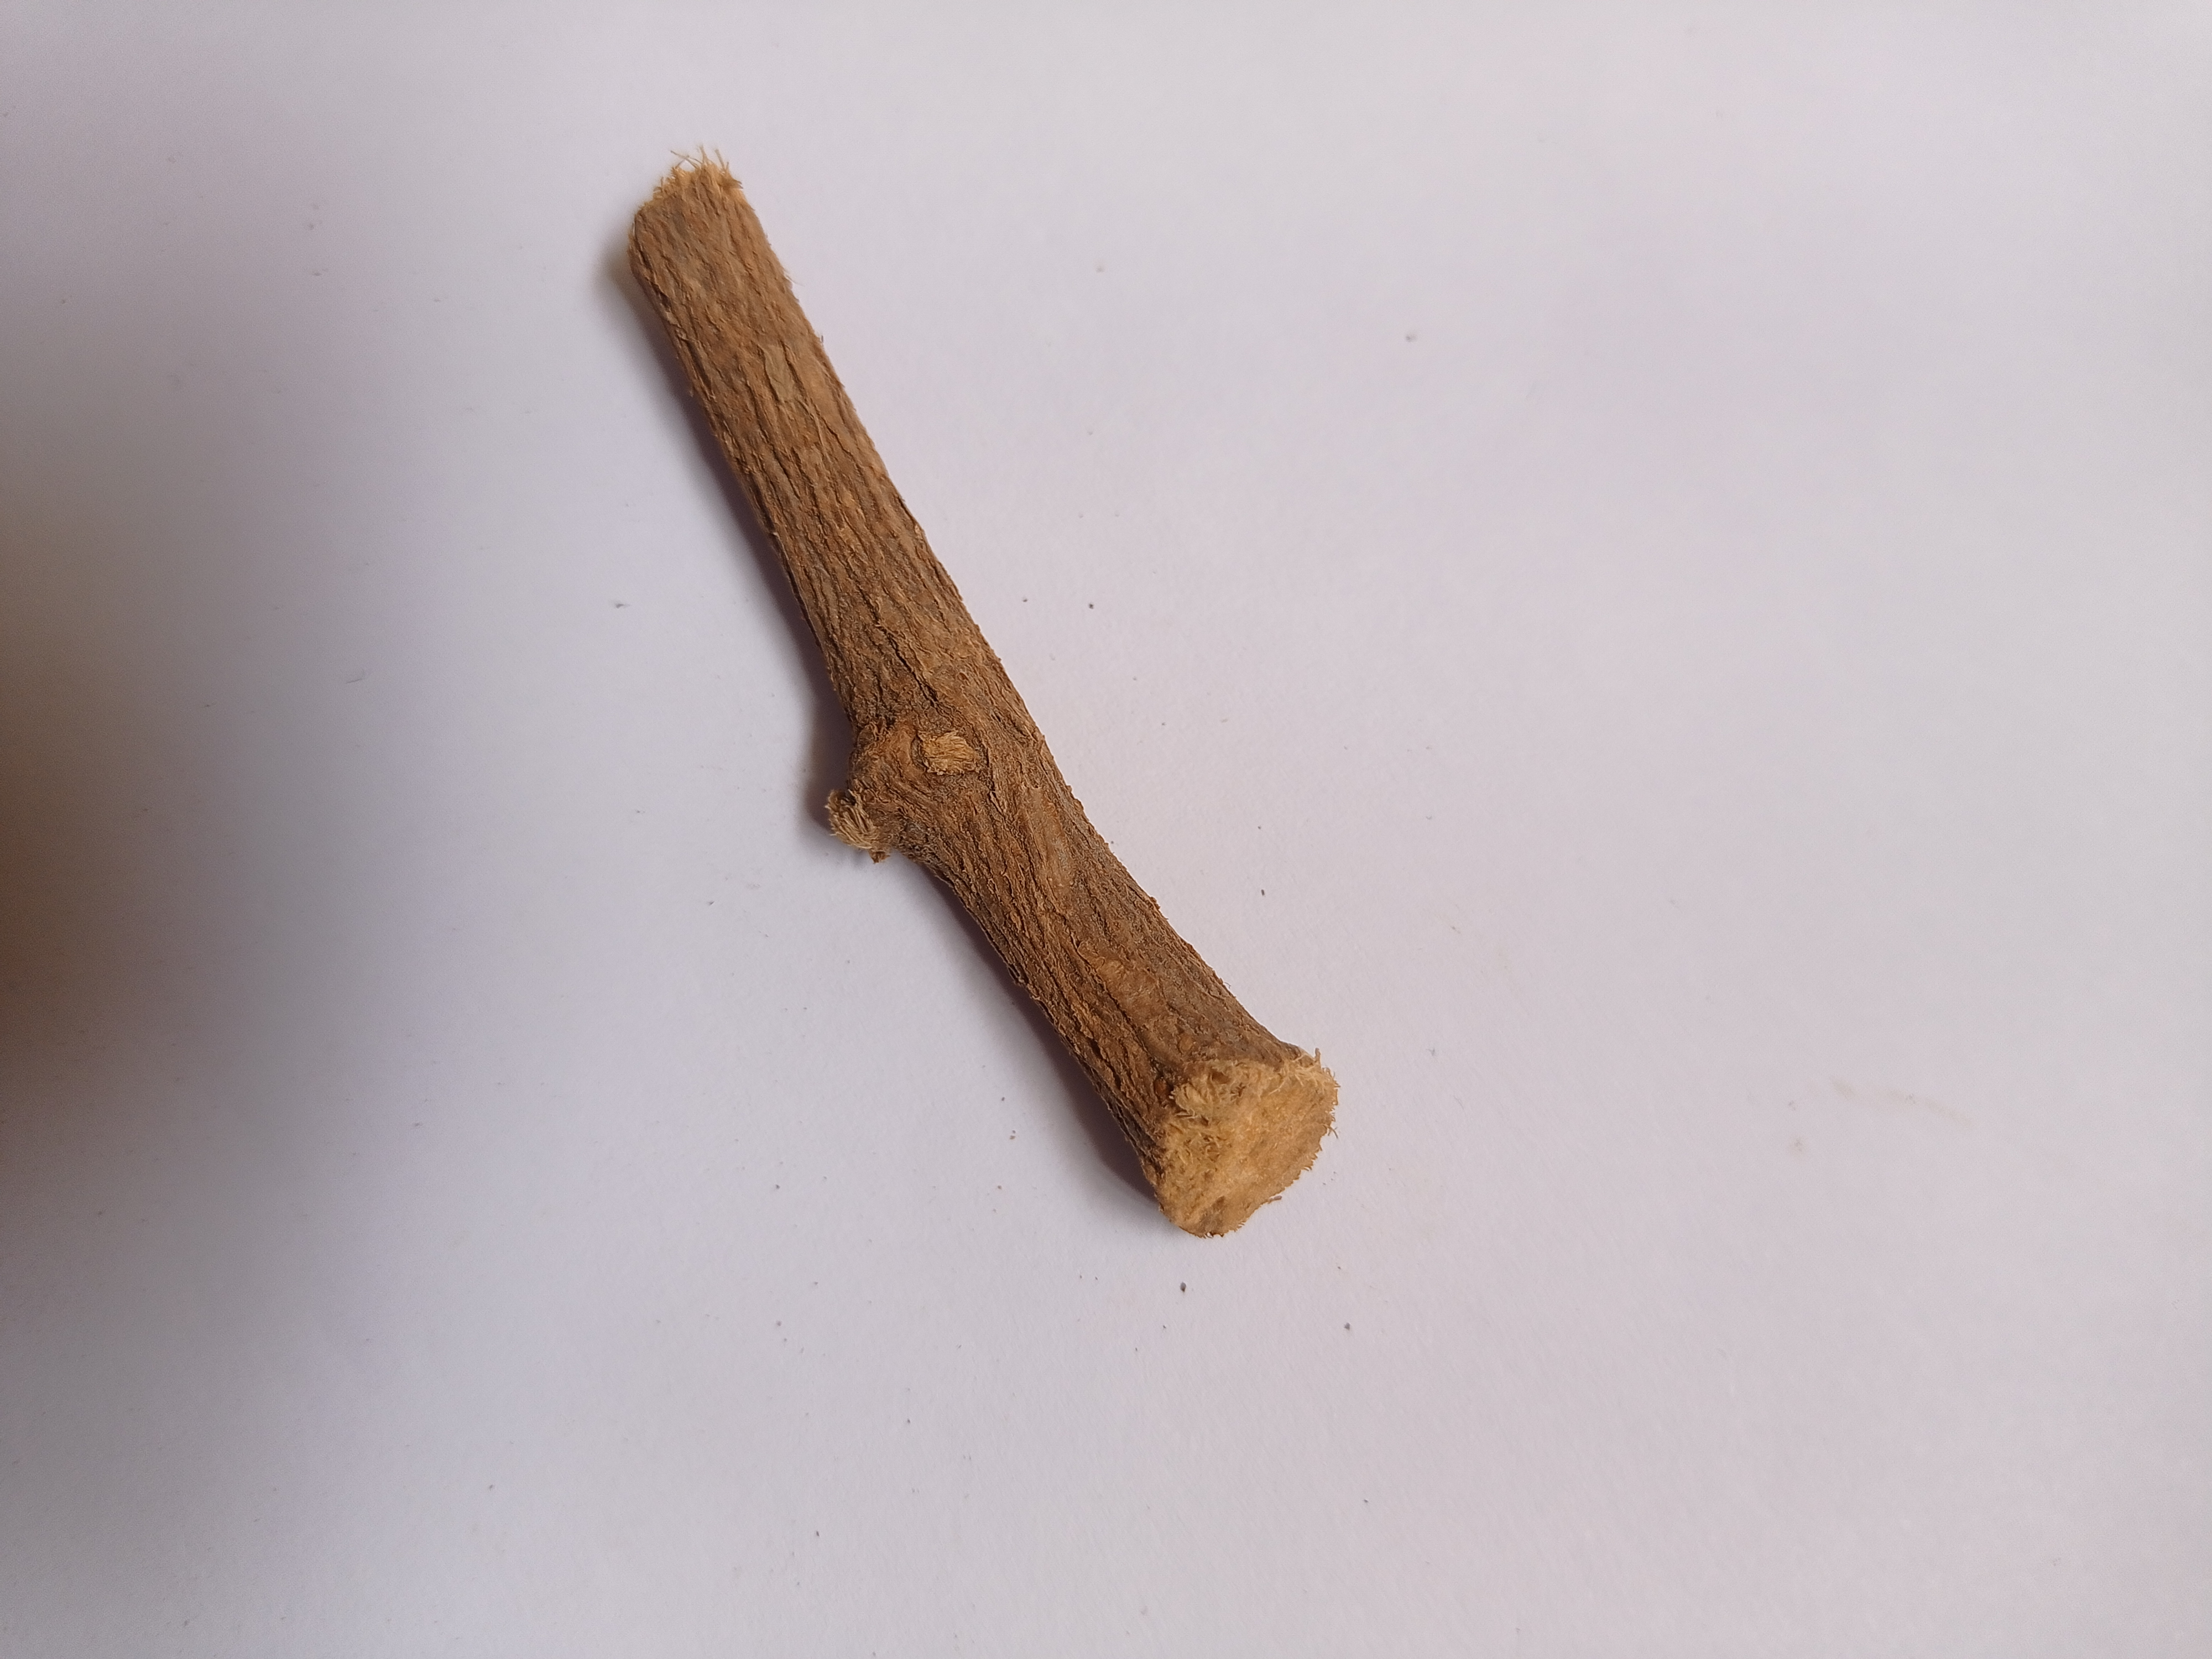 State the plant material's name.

jesthamadh
